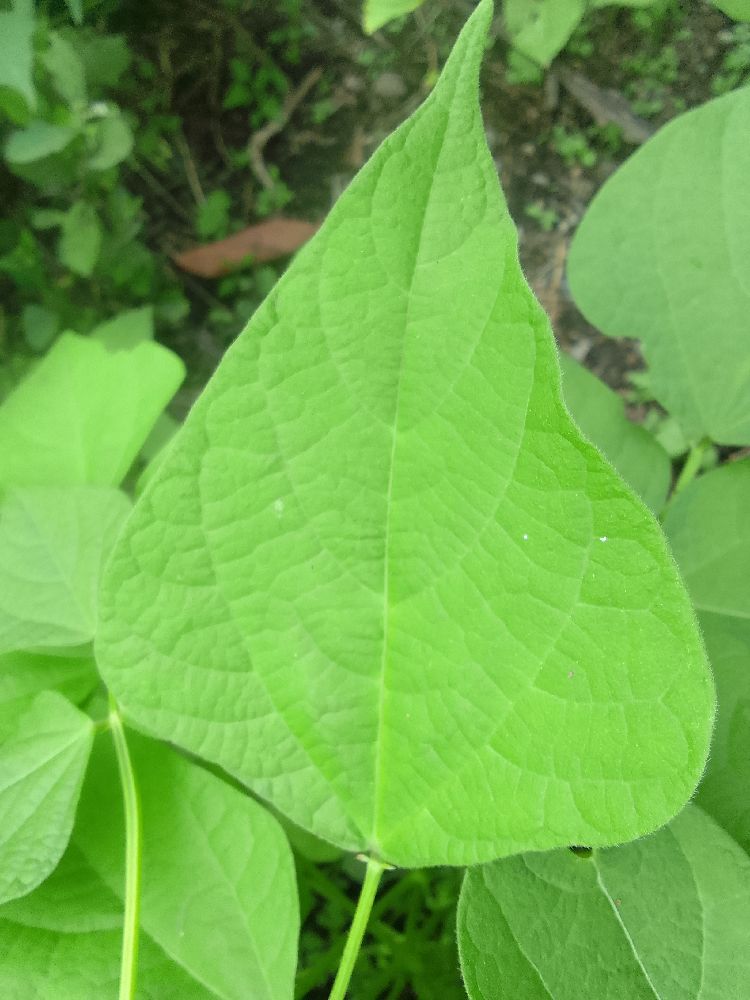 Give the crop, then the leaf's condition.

common bean, healthy
